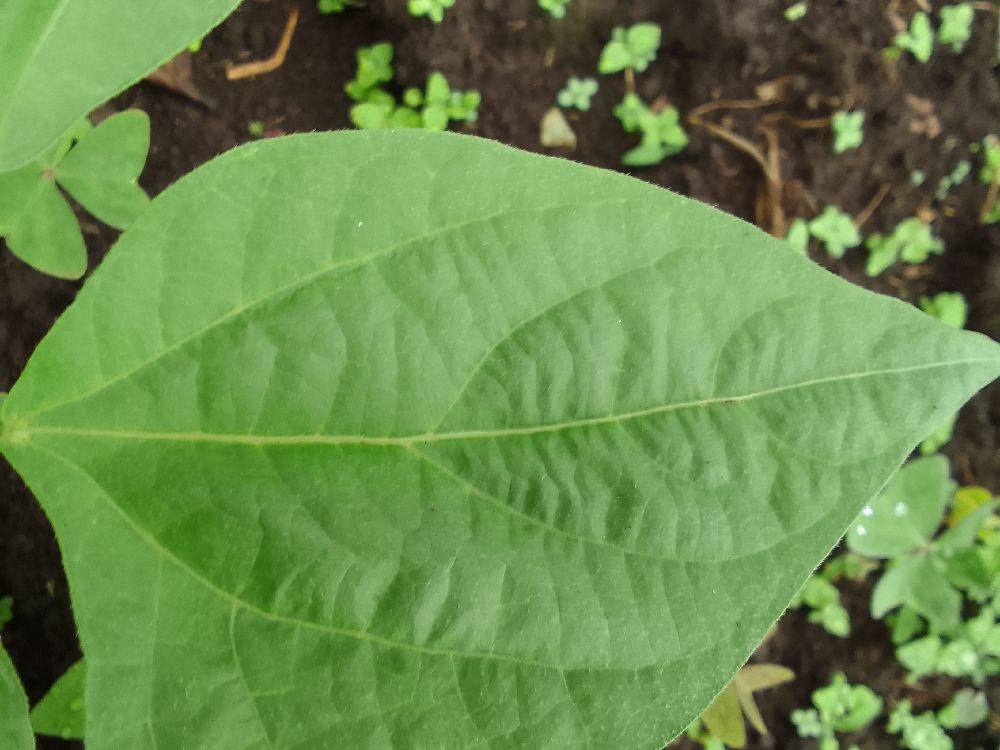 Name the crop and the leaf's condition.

common bean, healthy
